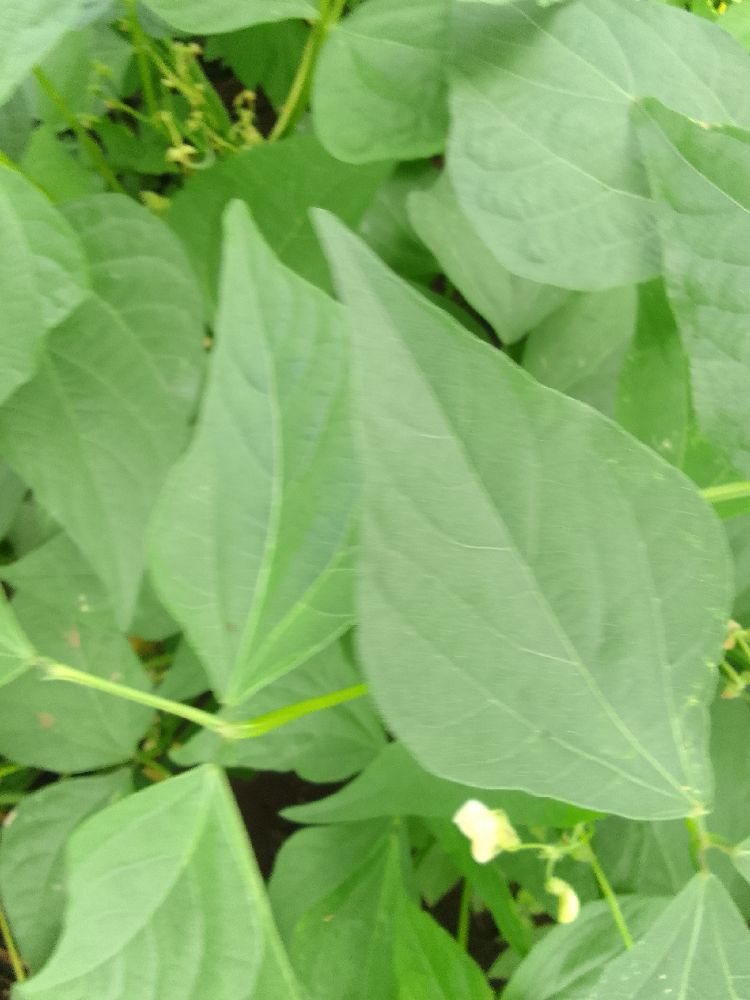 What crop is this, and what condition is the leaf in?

common bean, healthy
